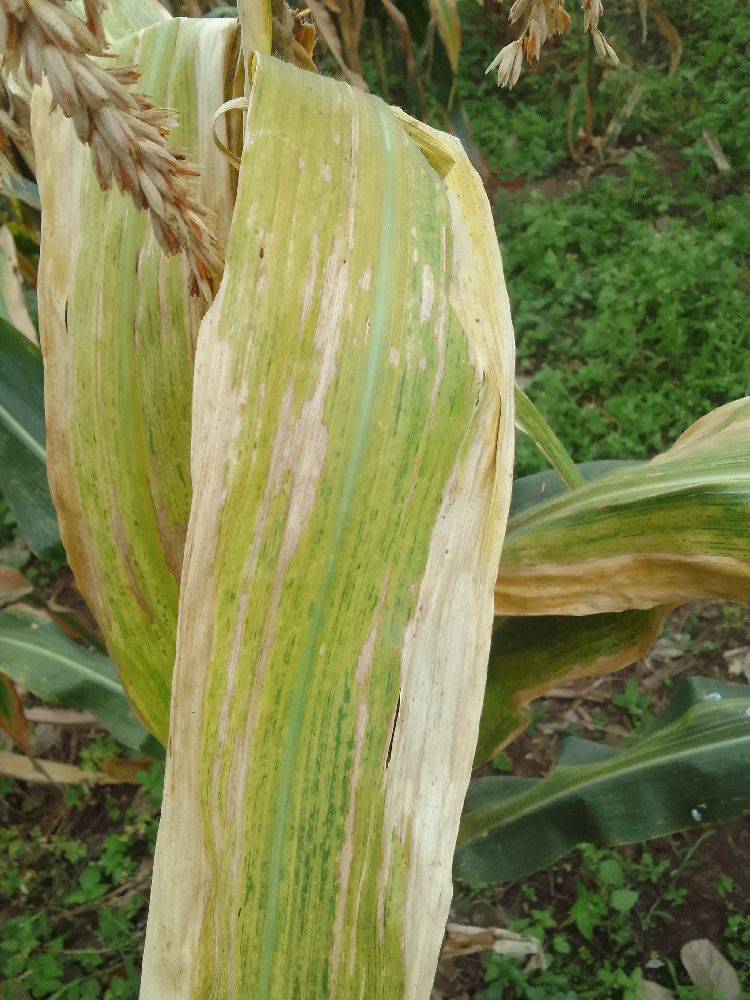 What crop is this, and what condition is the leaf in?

maize, maize lethal necrosis
